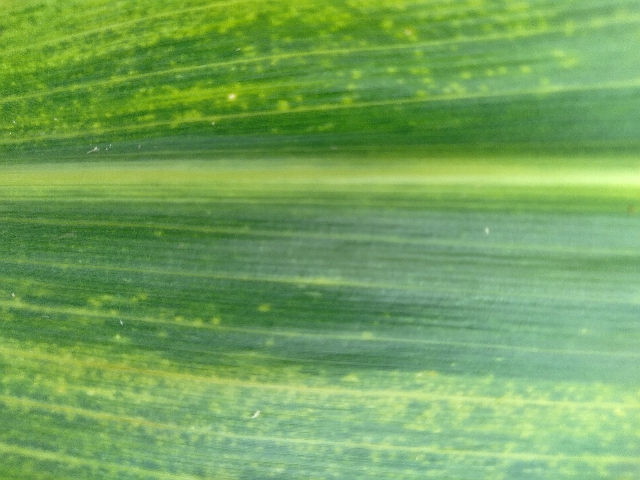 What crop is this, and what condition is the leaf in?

maize, maize lethal necrosis
